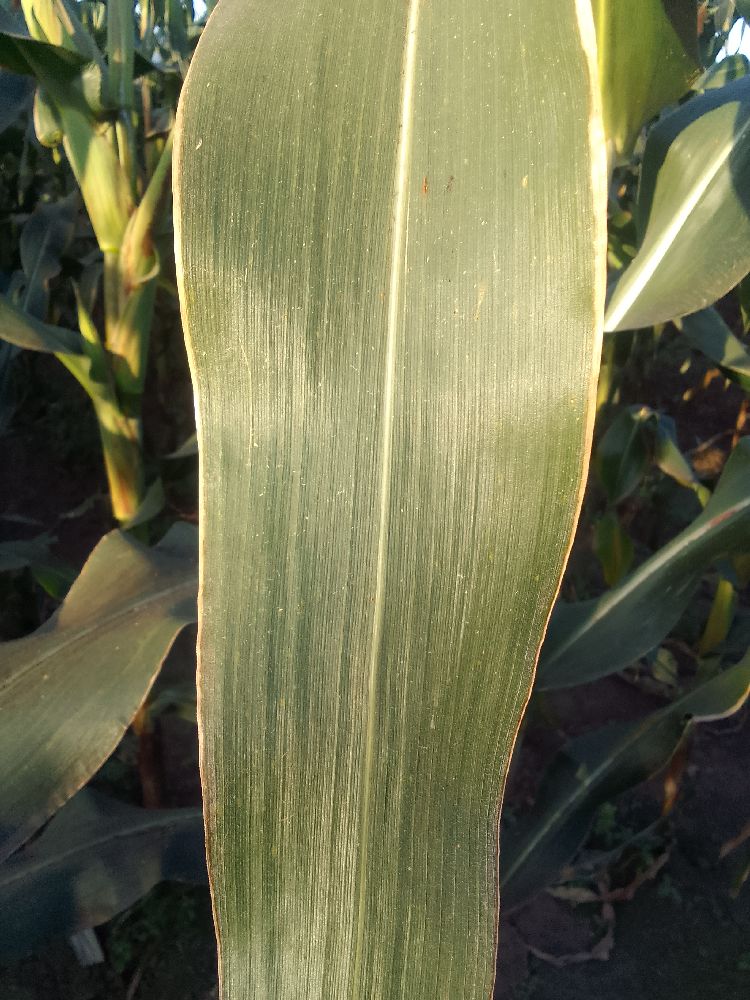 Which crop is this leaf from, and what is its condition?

maize, healthy
